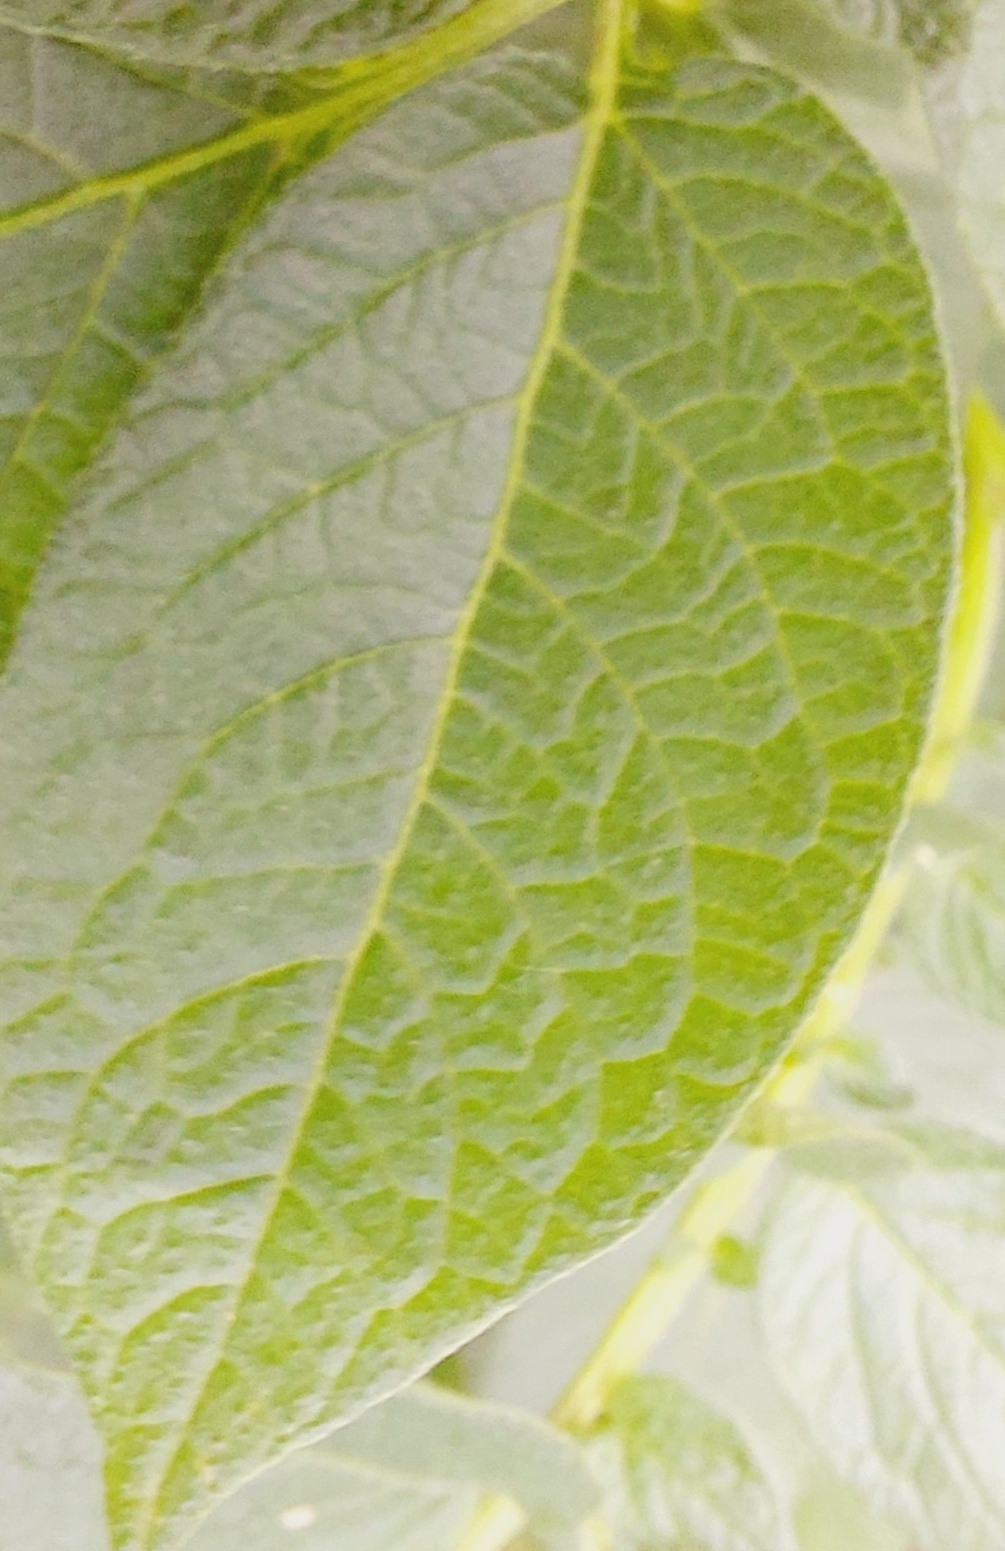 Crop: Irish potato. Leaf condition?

healthy
